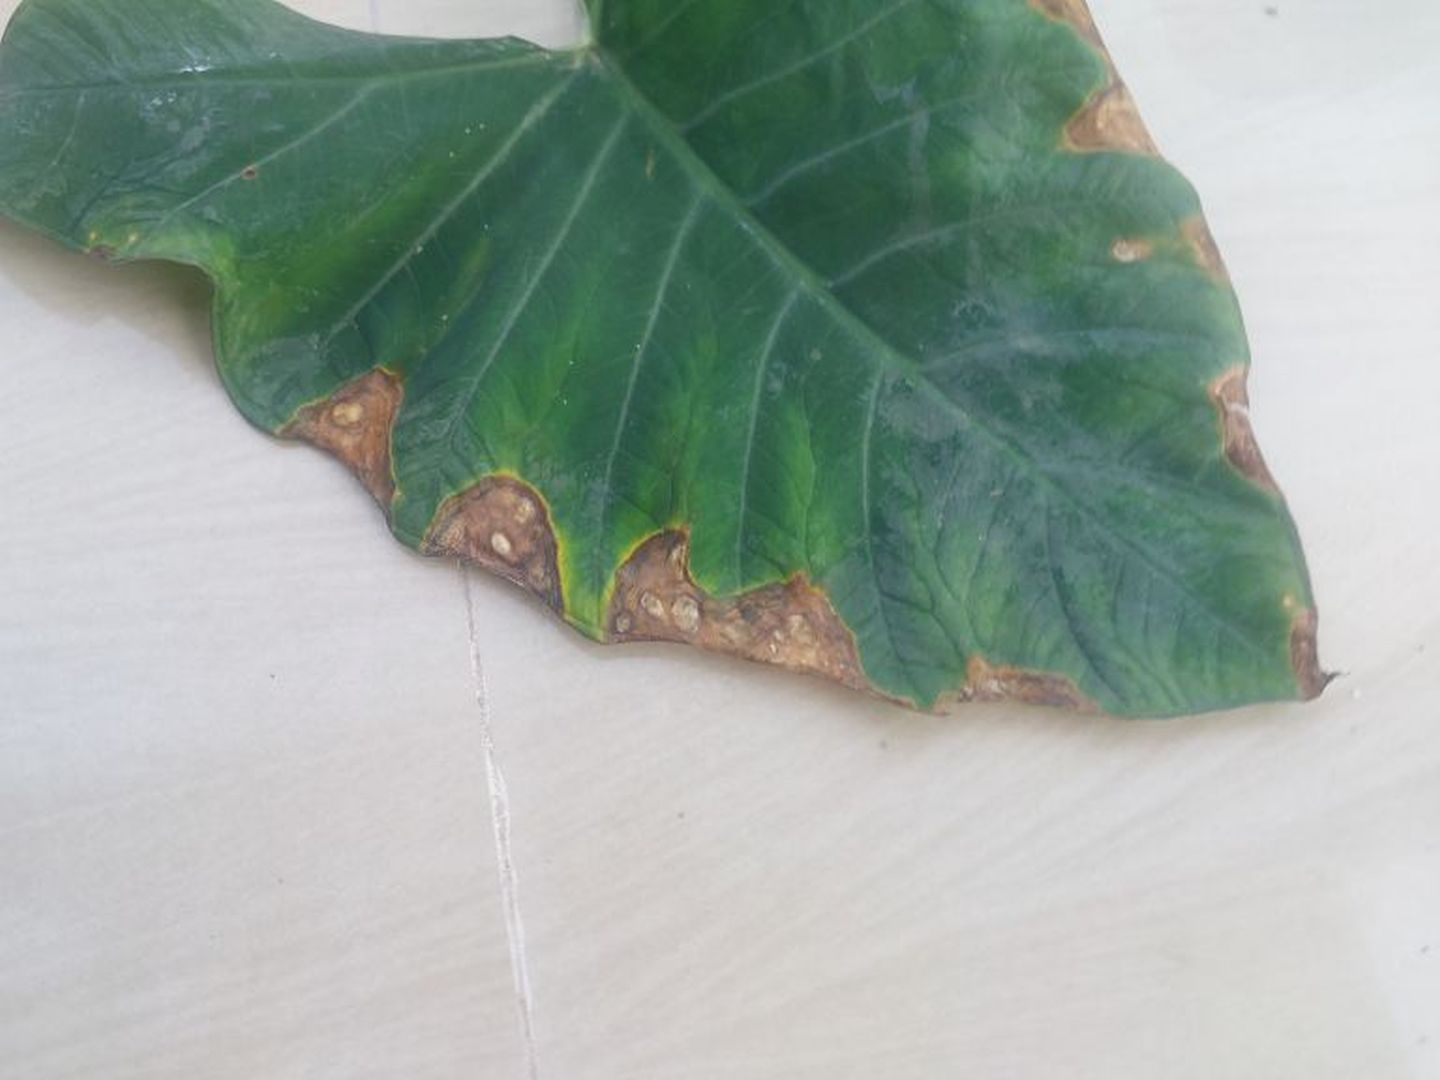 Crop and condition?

taro, leaf blight
